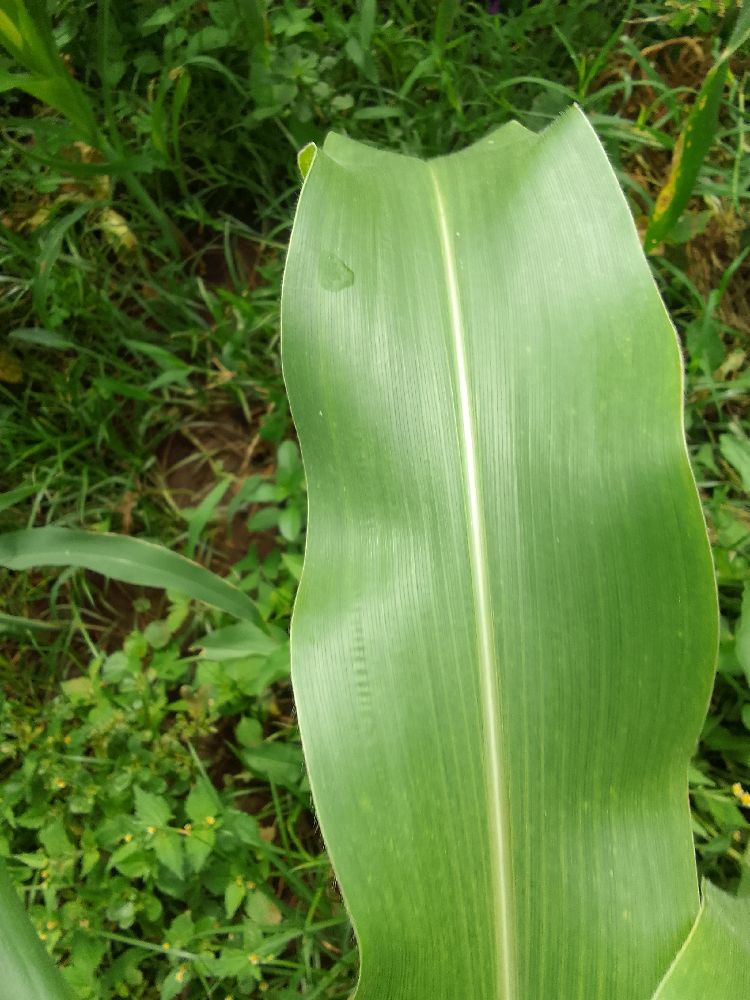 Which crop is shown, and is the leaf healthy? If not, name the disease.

maize, healthy
